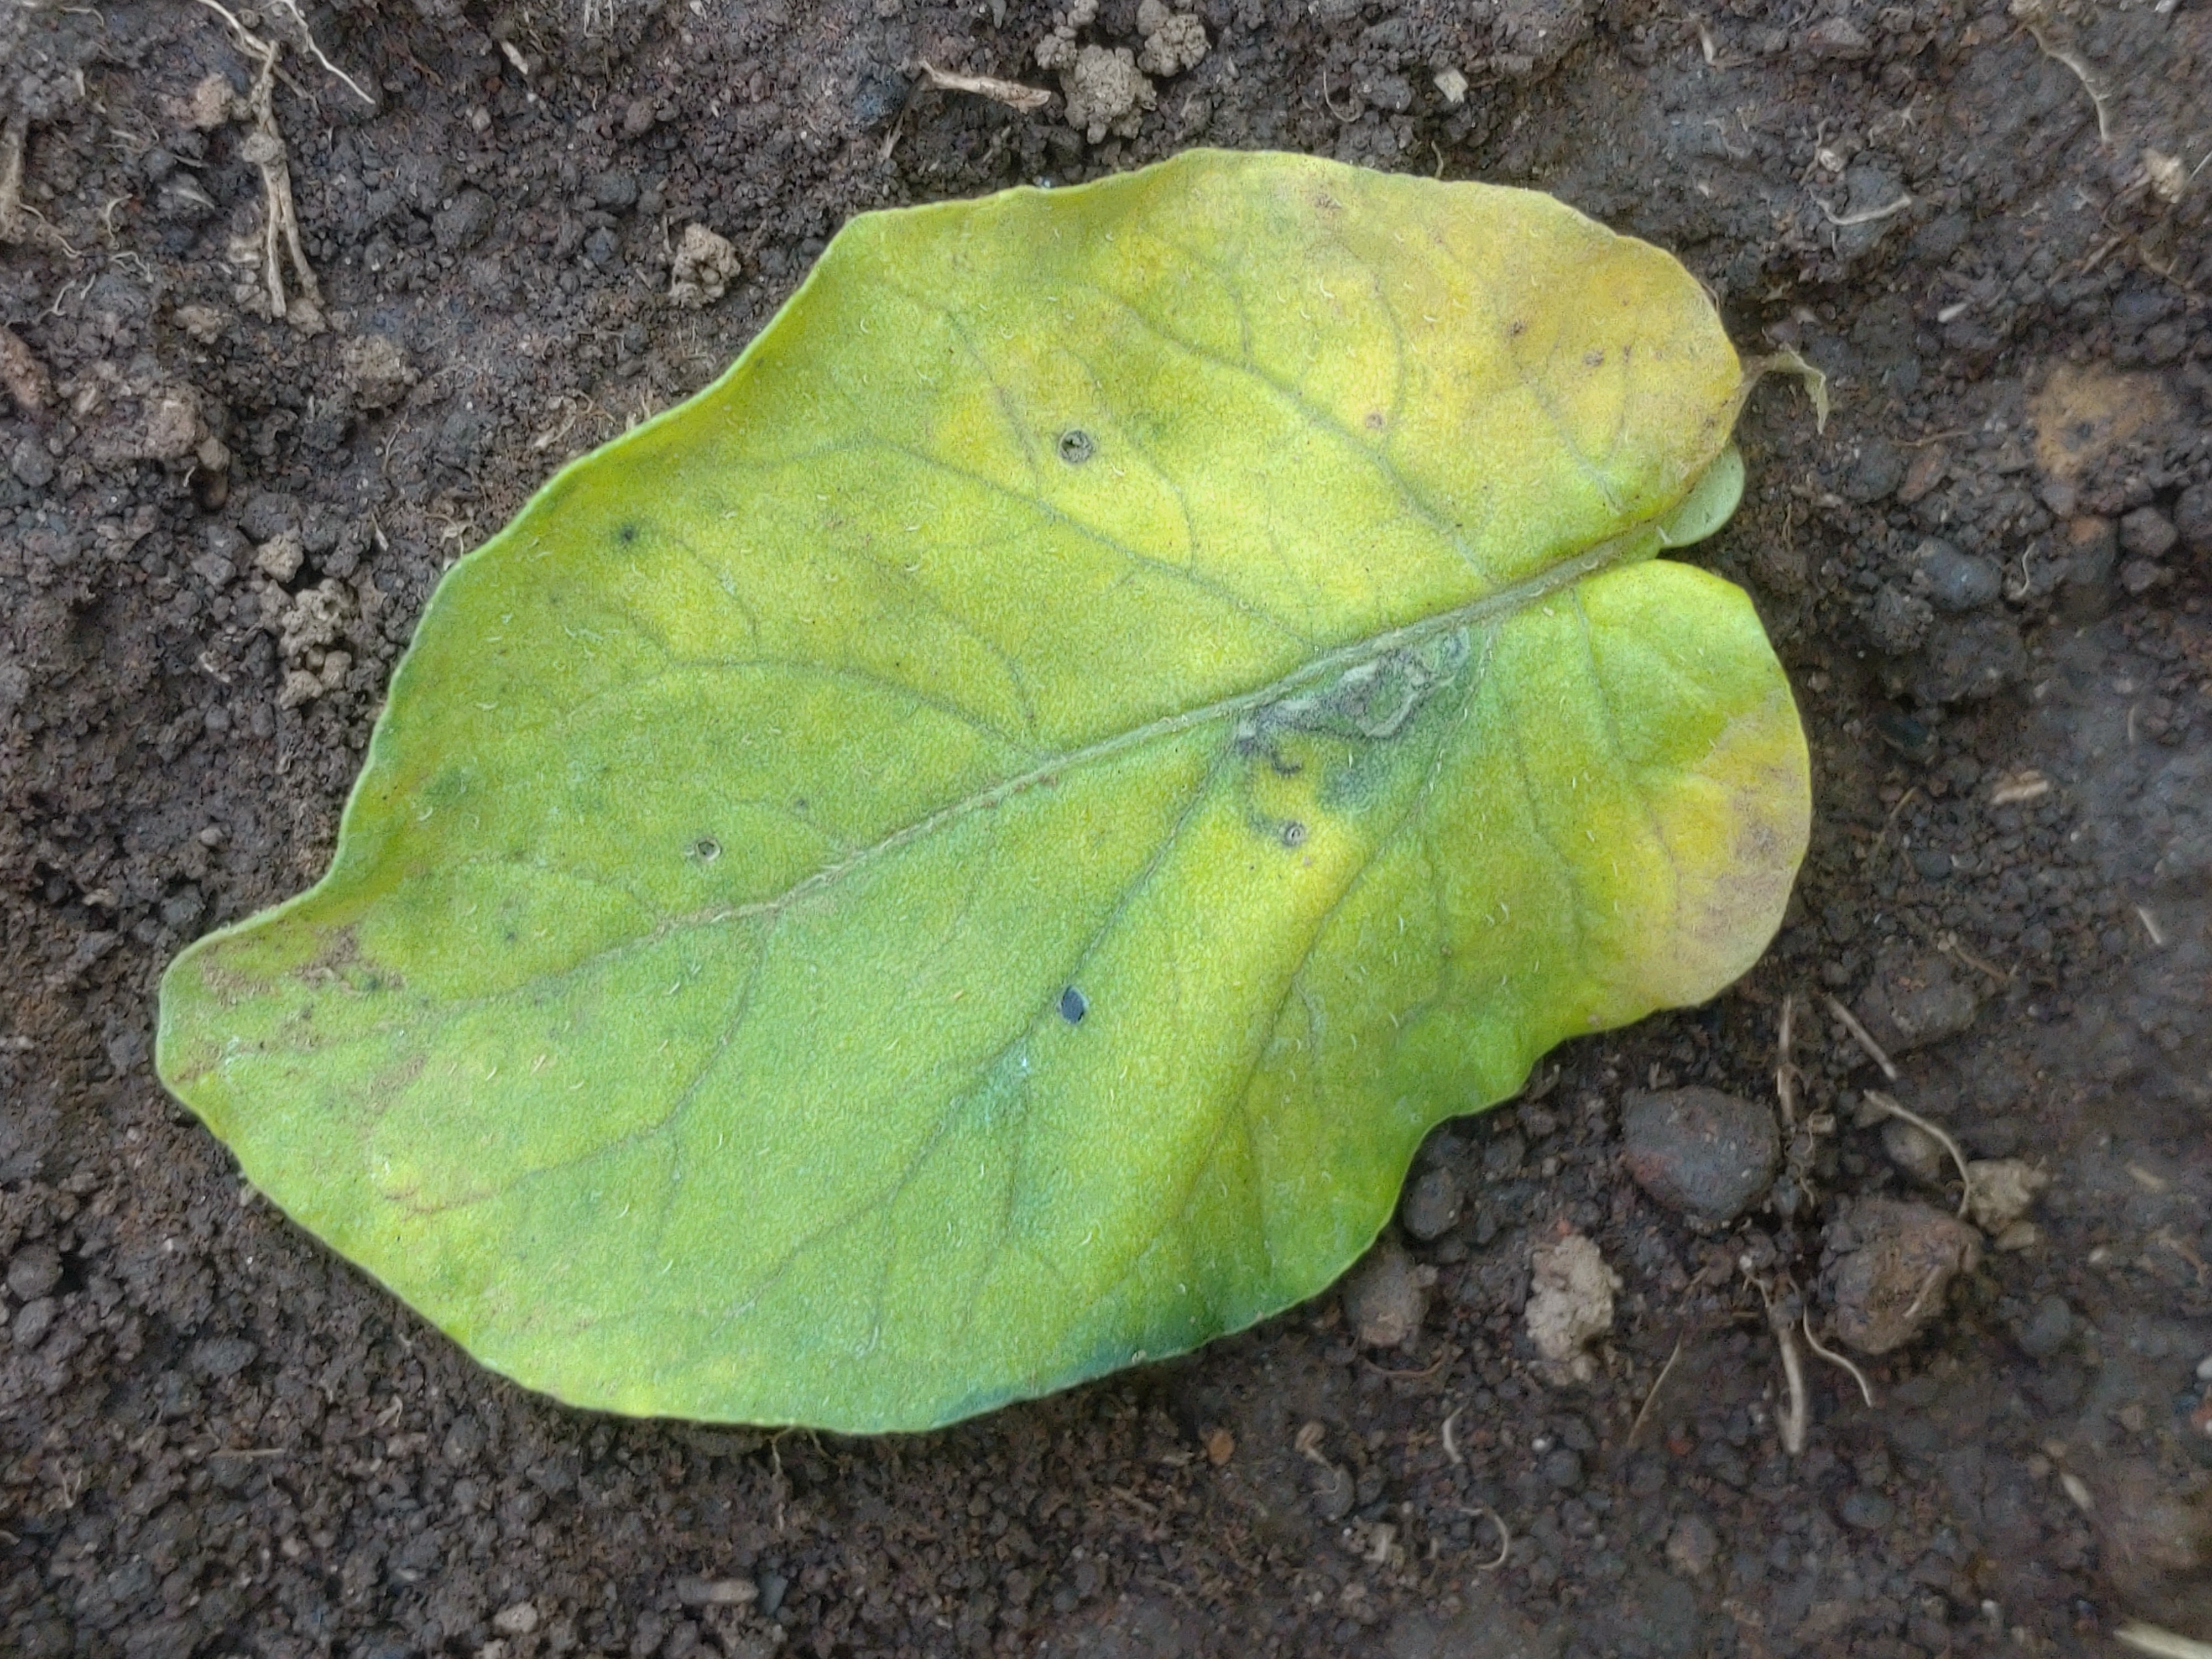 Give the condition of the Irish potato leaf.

late blight
